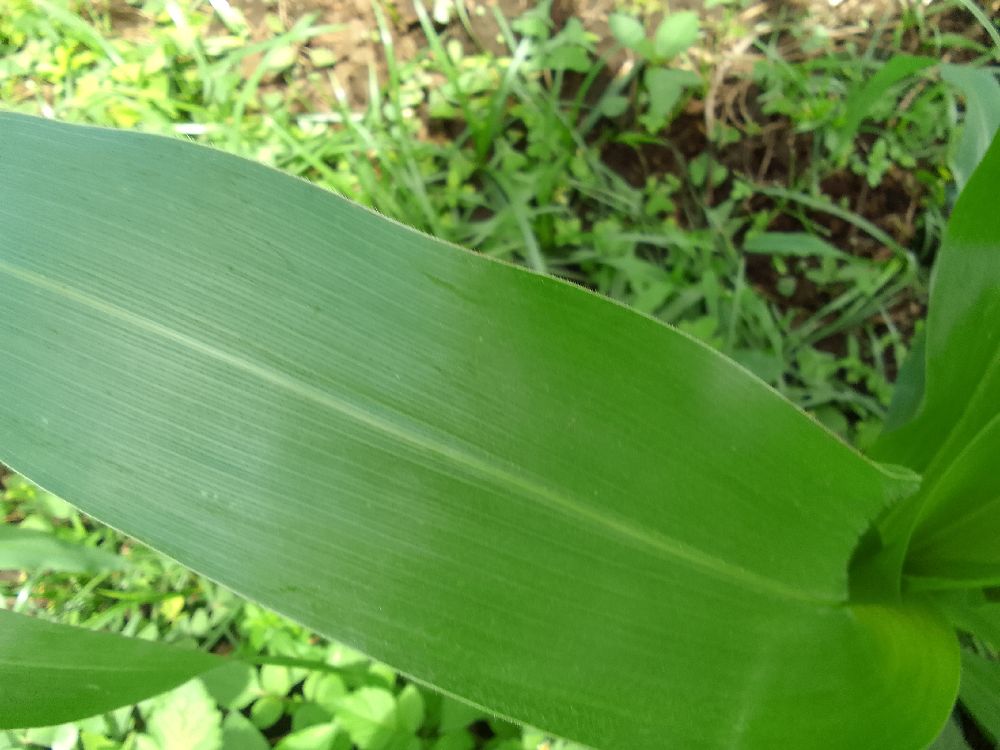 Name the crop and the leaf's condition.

maize, healthy
